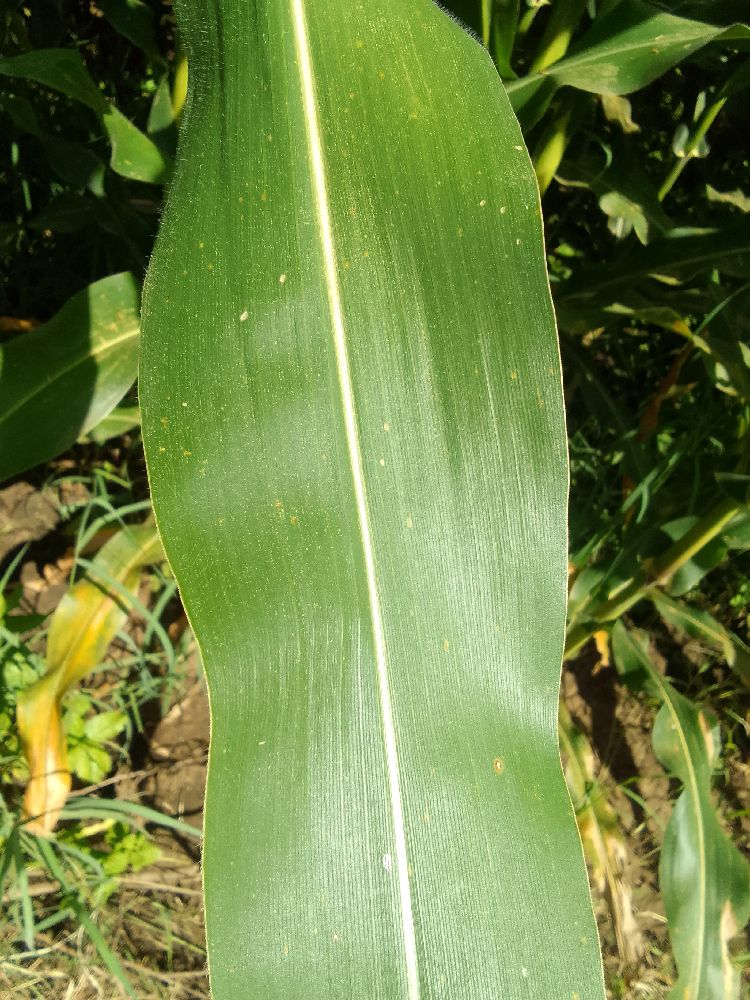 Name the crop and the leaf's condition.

maize, healthy
